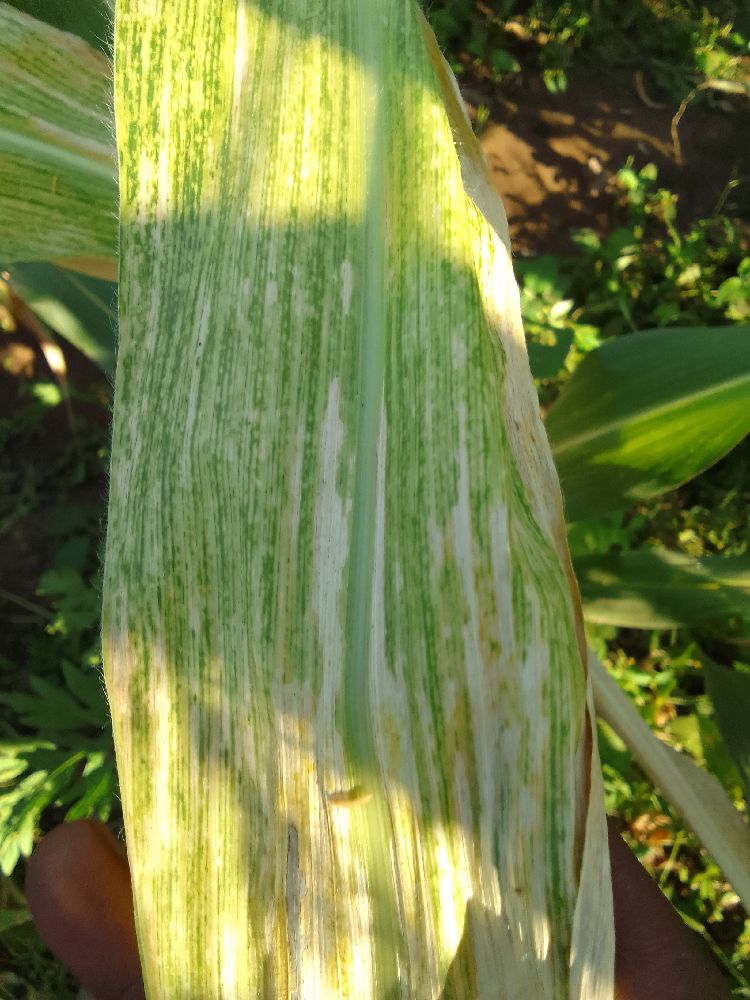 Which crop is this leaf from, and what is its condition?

maize, maize lethal necrosis
